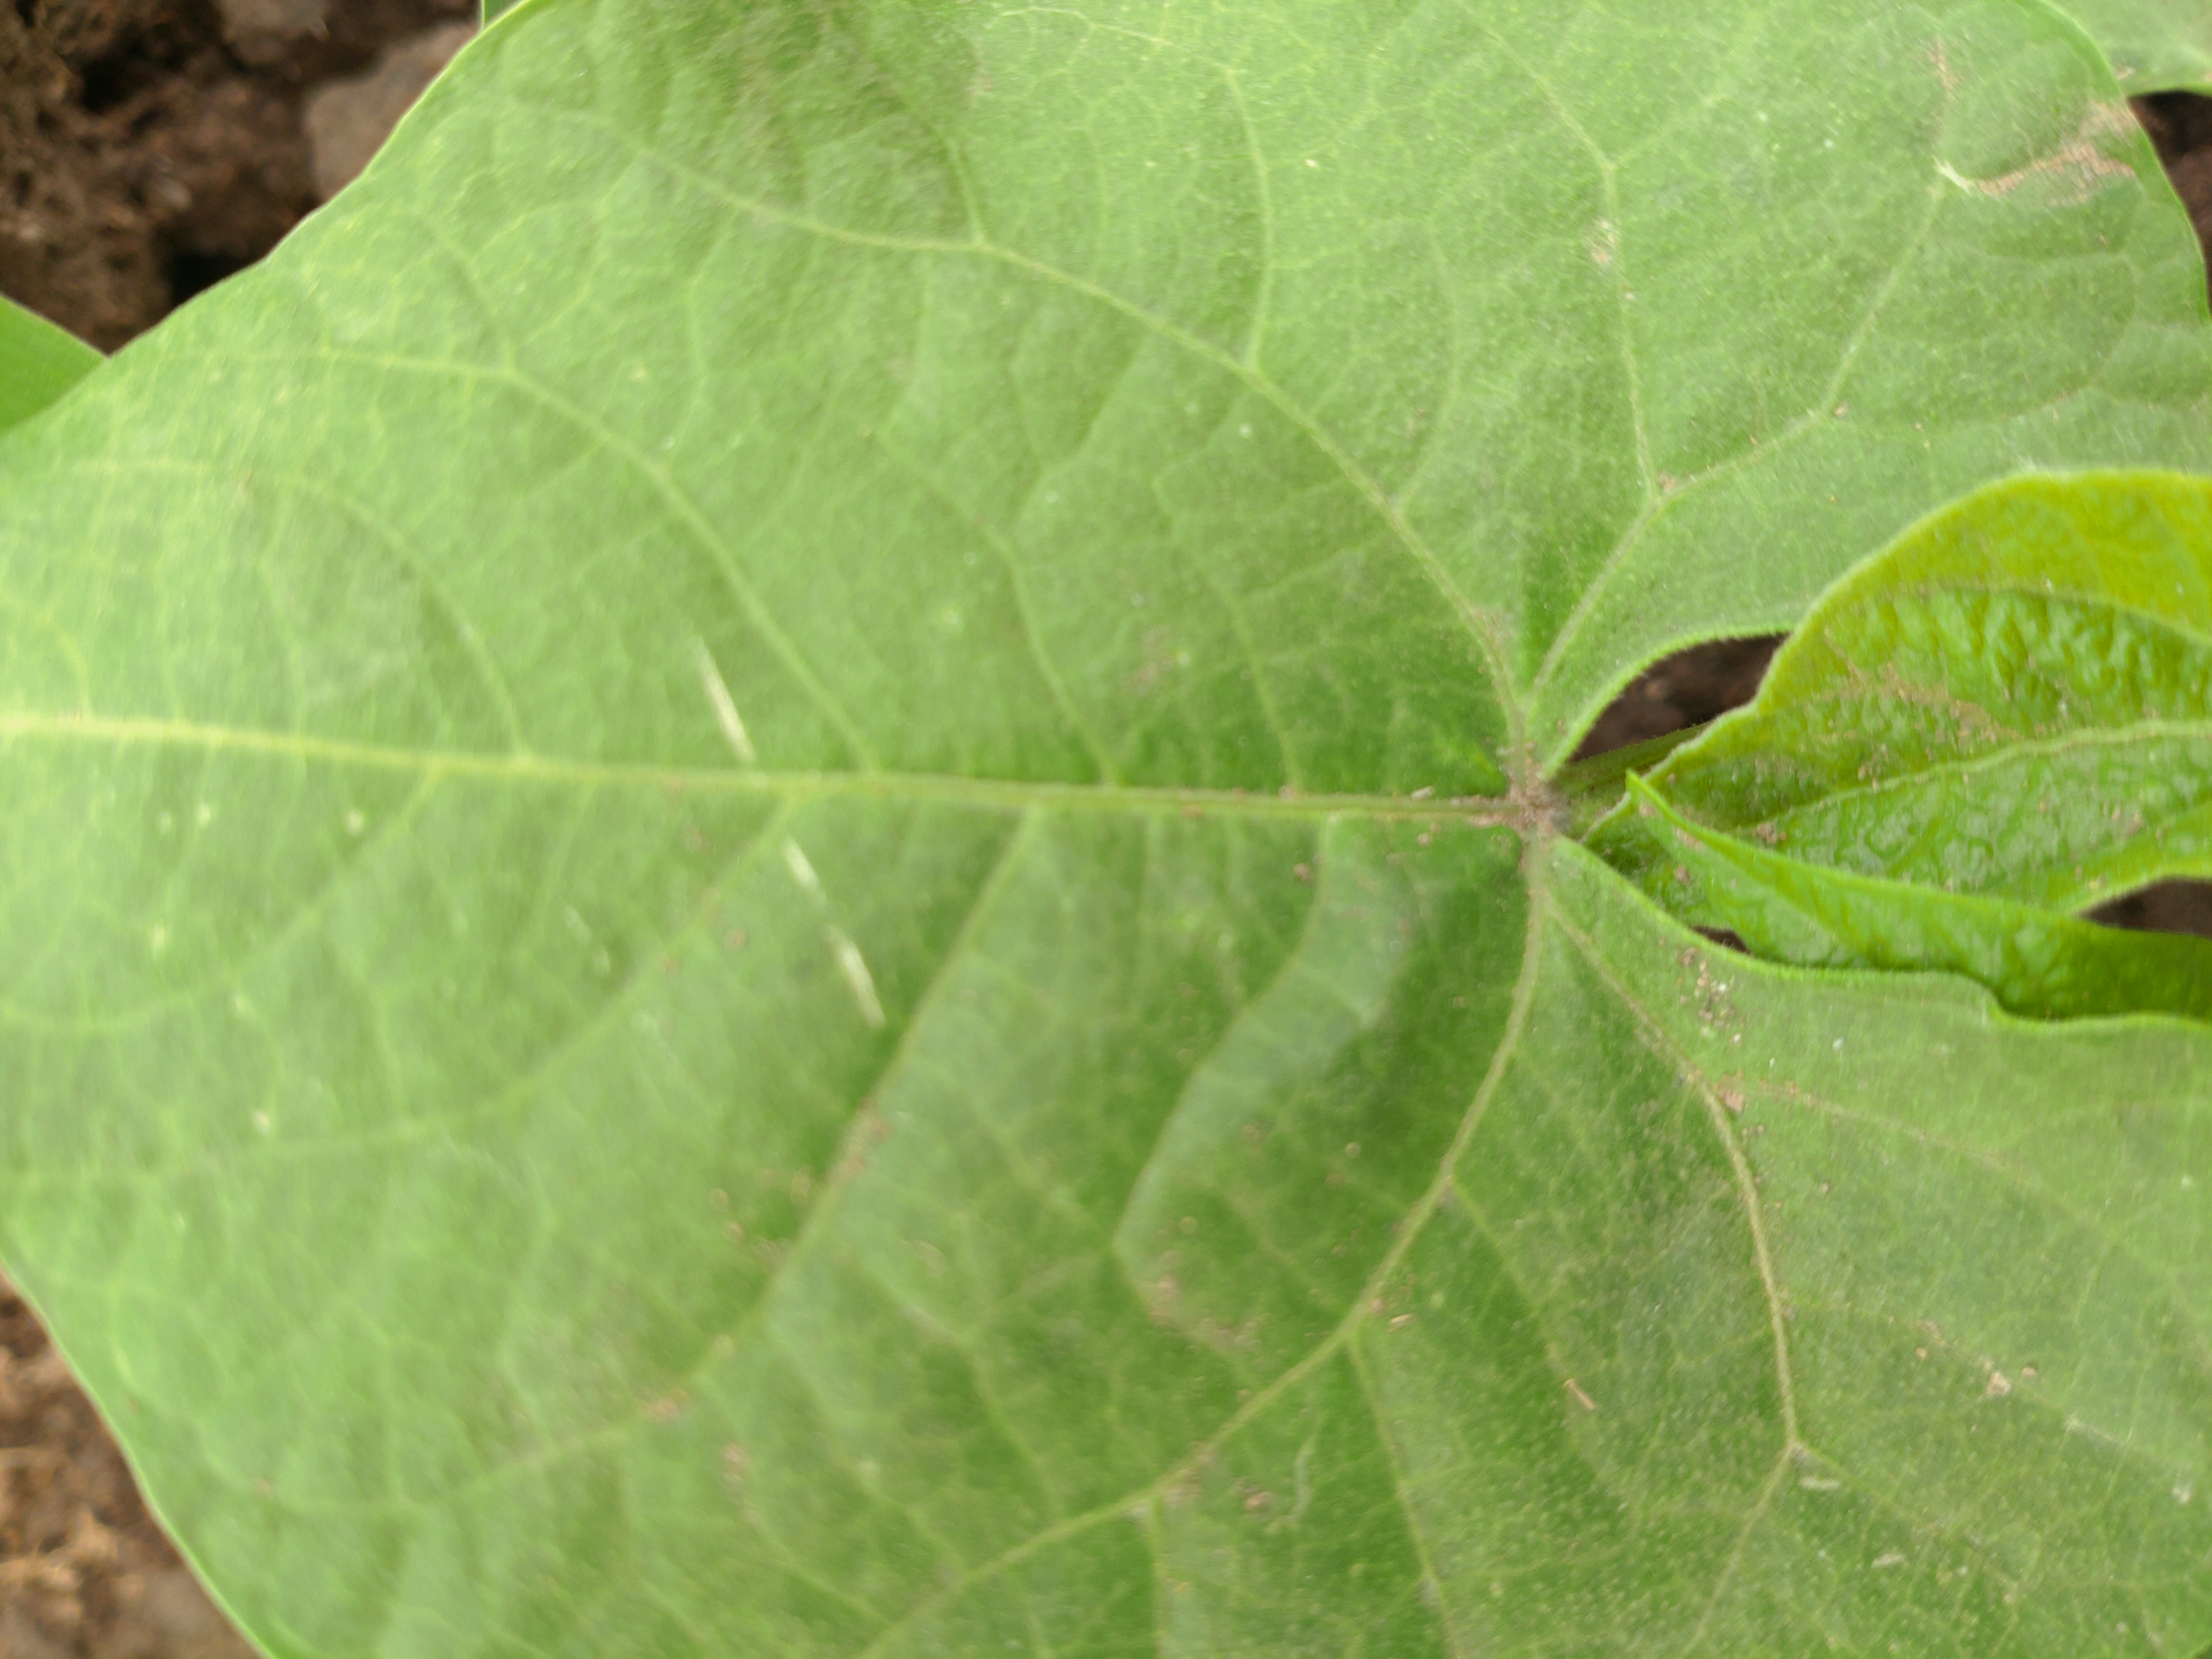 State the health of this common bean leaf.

healthy
